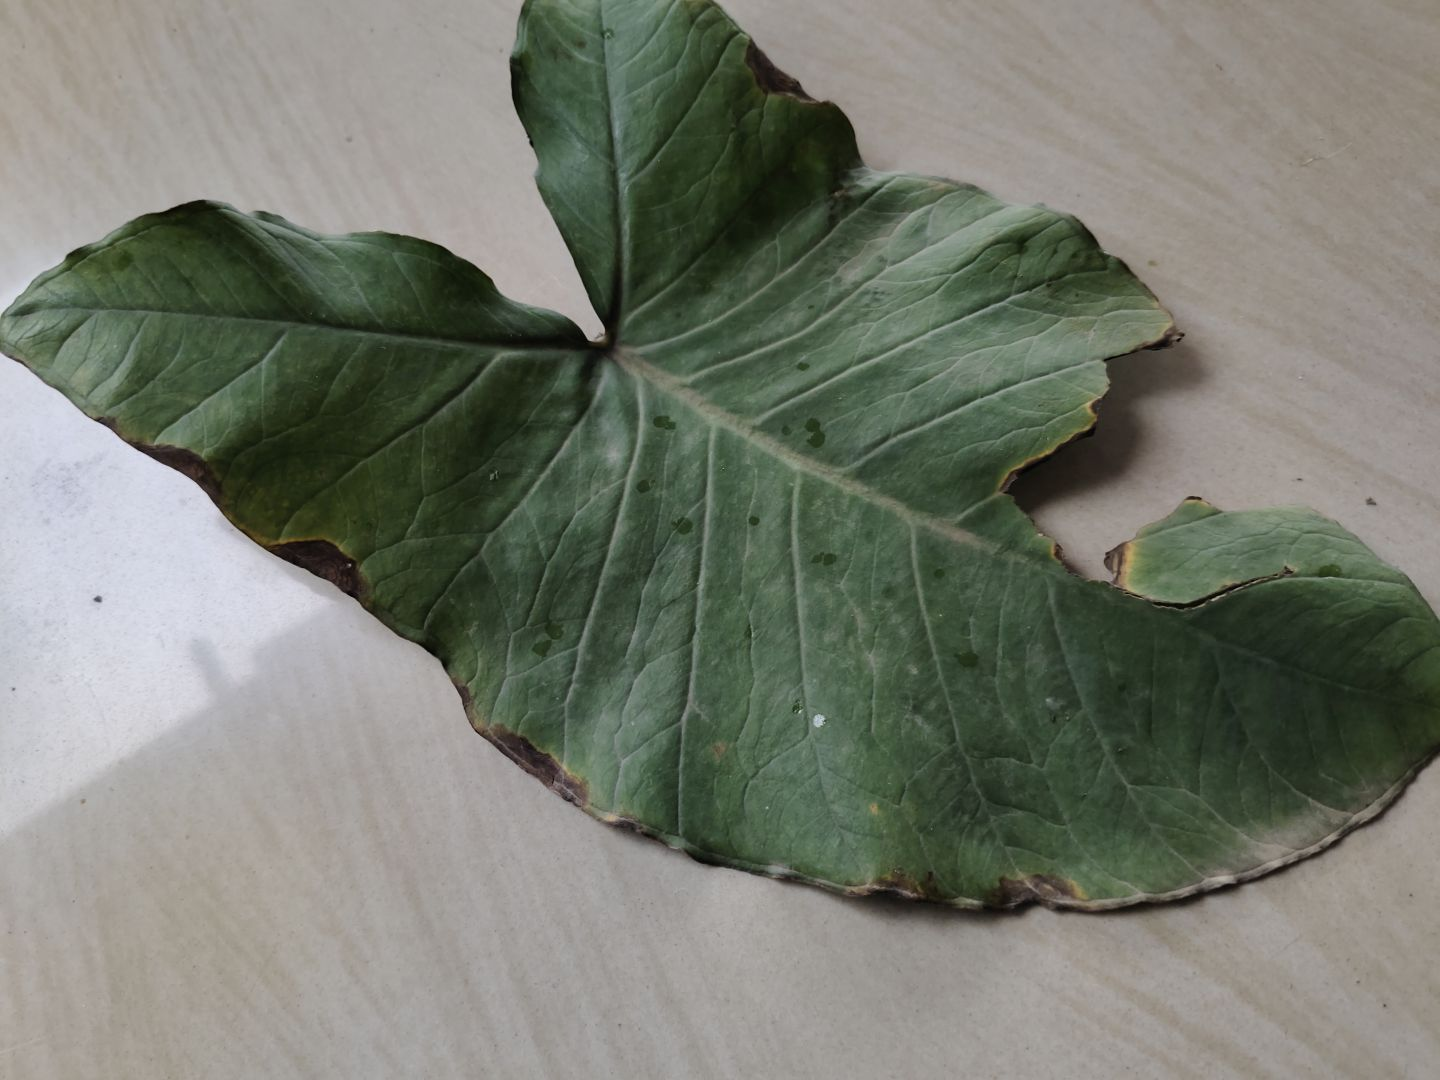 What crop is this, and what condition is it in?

taro, leaf blight
